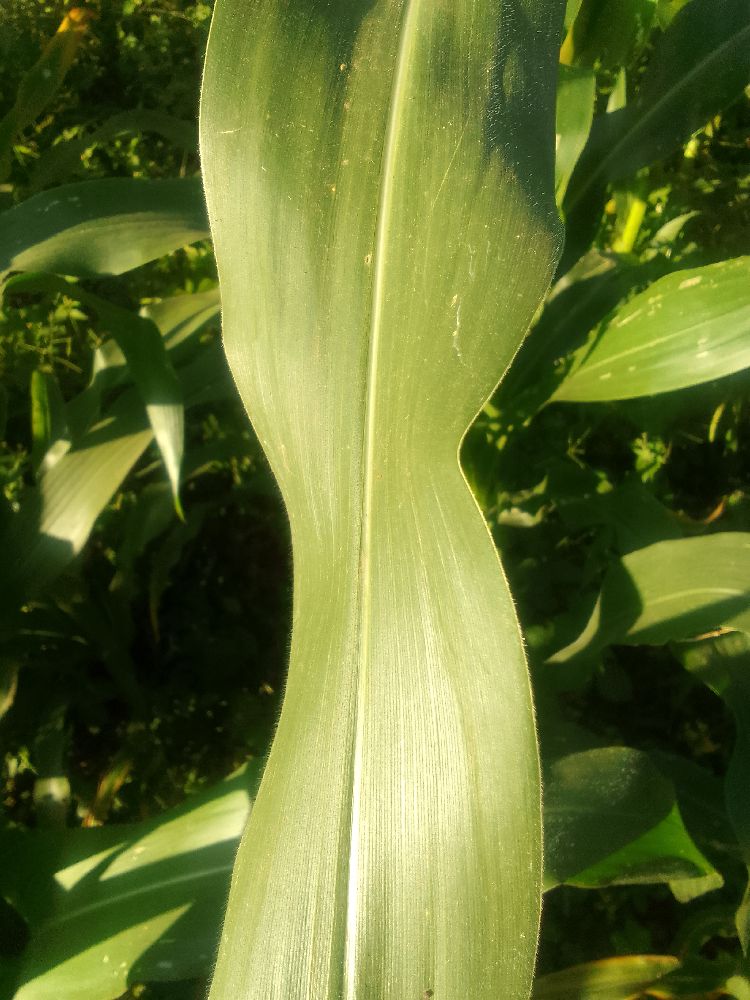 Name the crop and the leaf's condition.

maize, healthy
